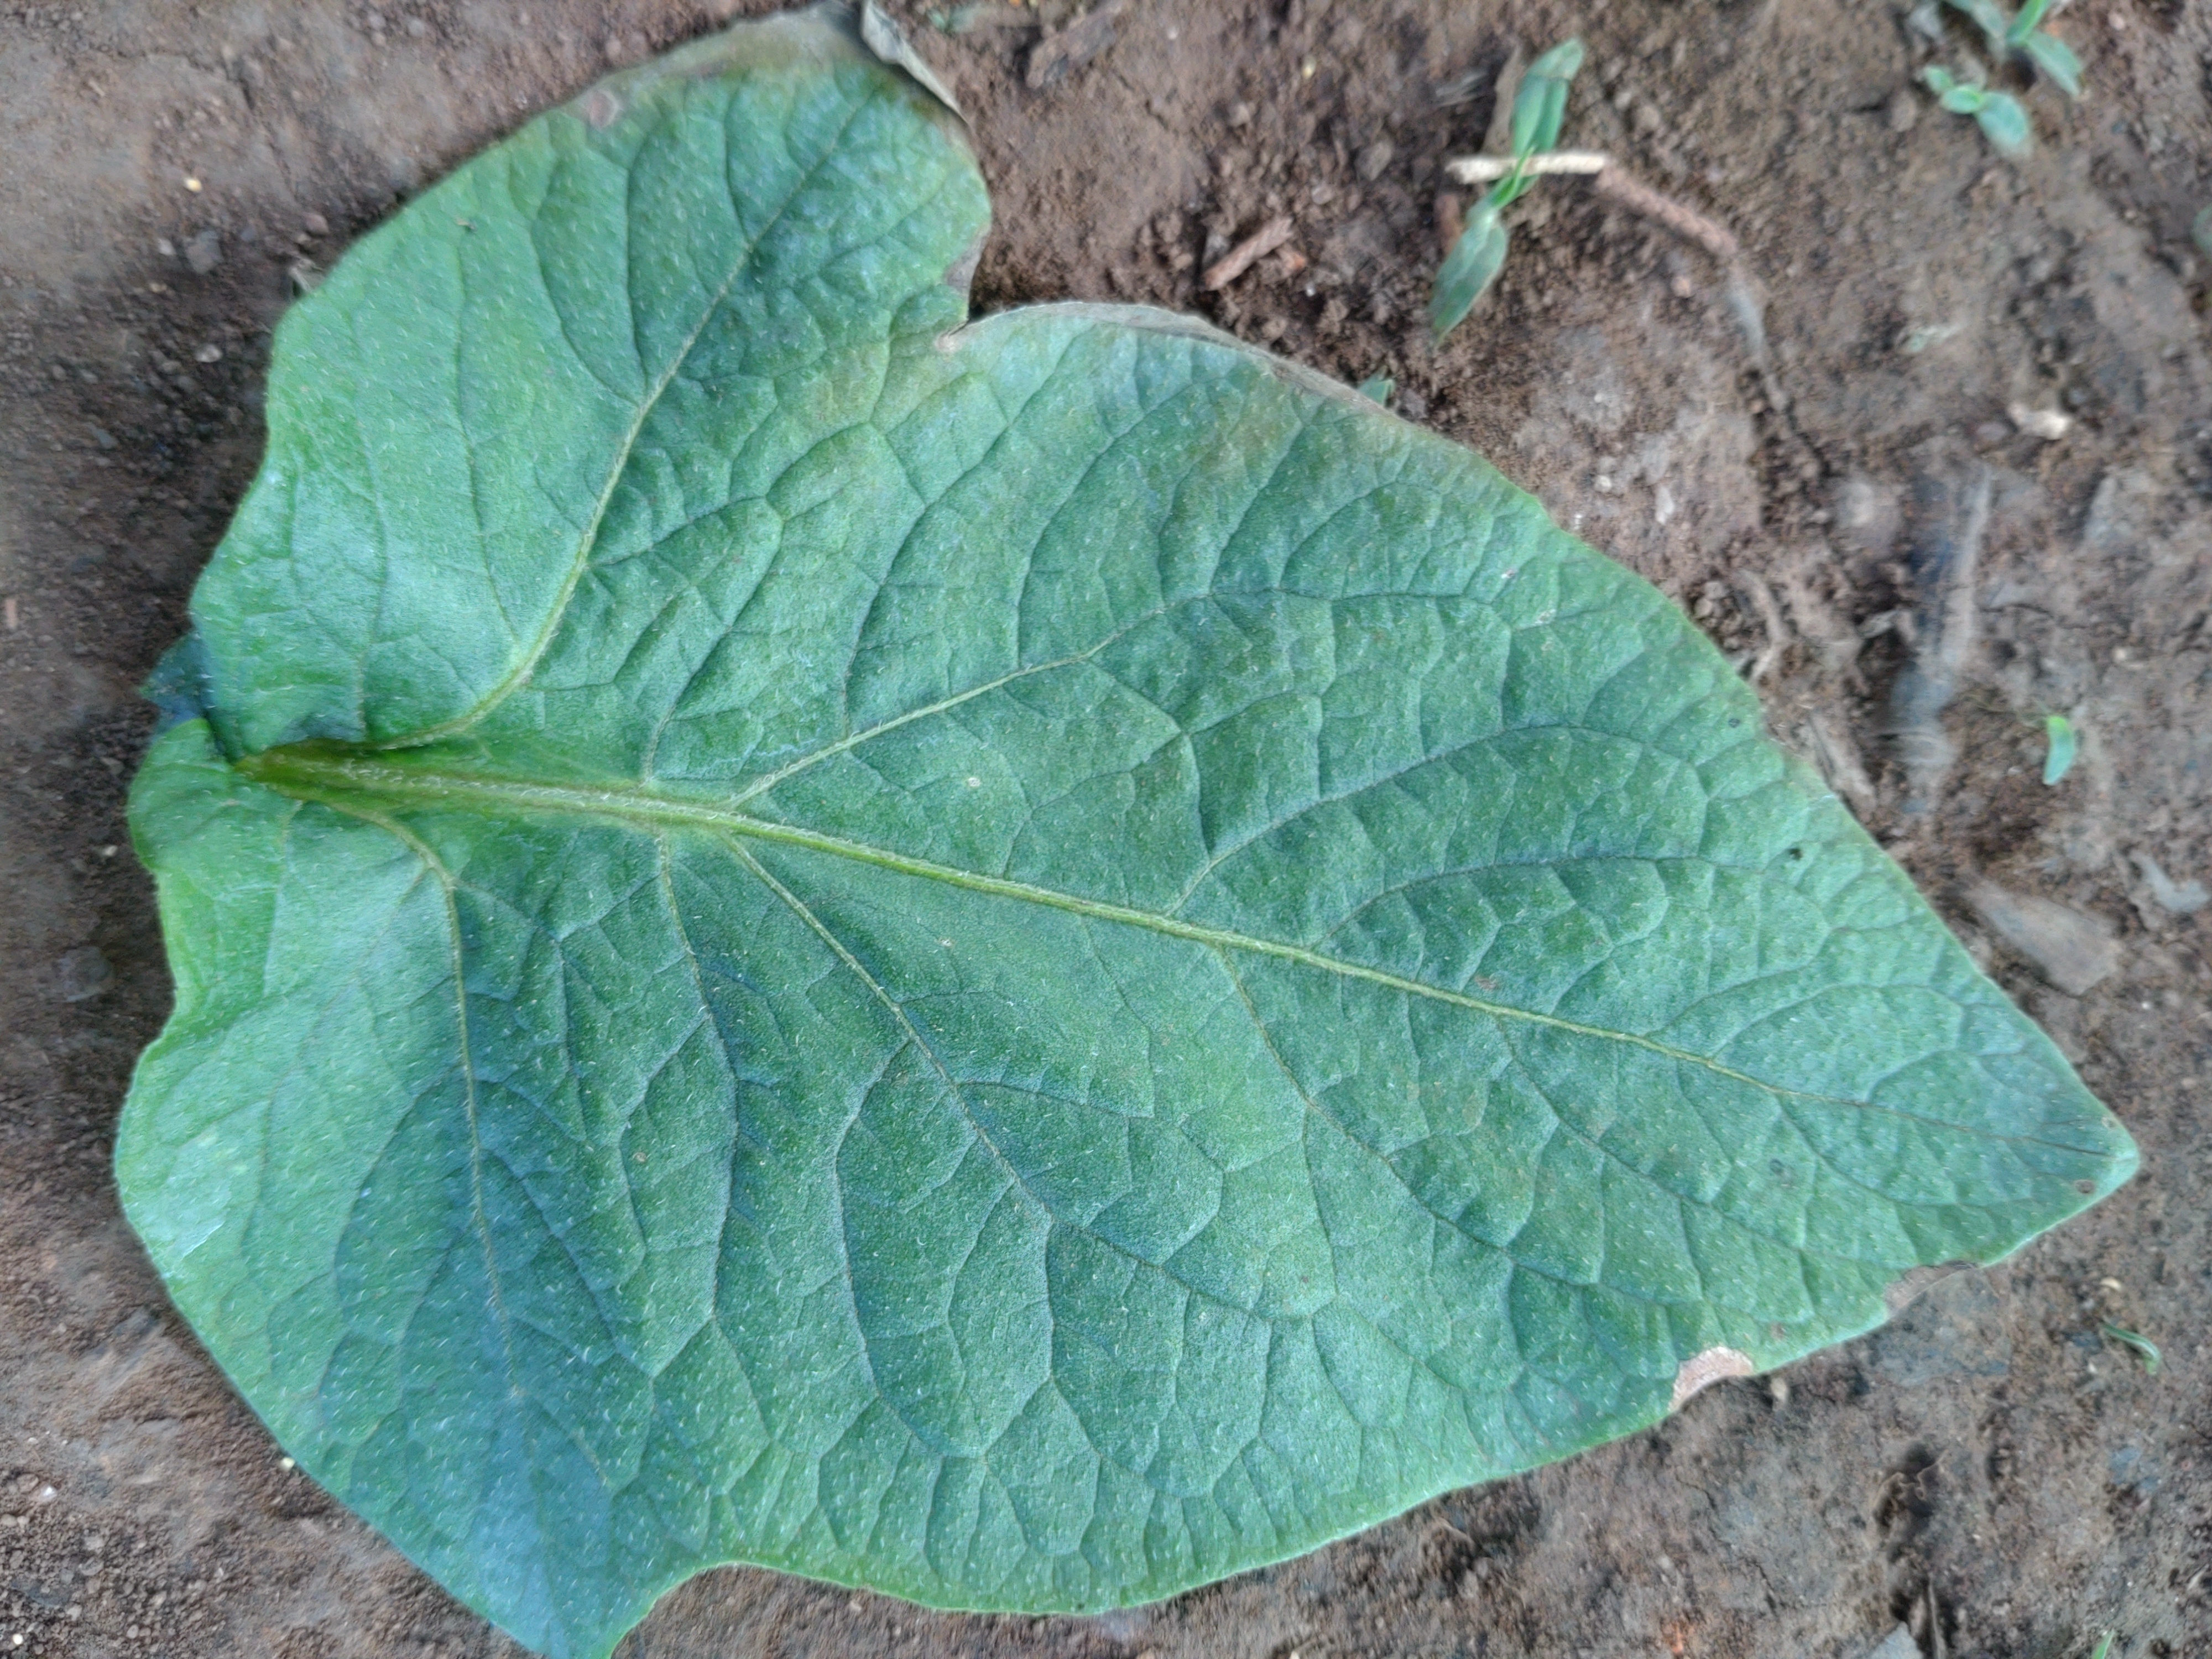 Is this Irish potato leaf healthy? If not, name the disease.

early blight
